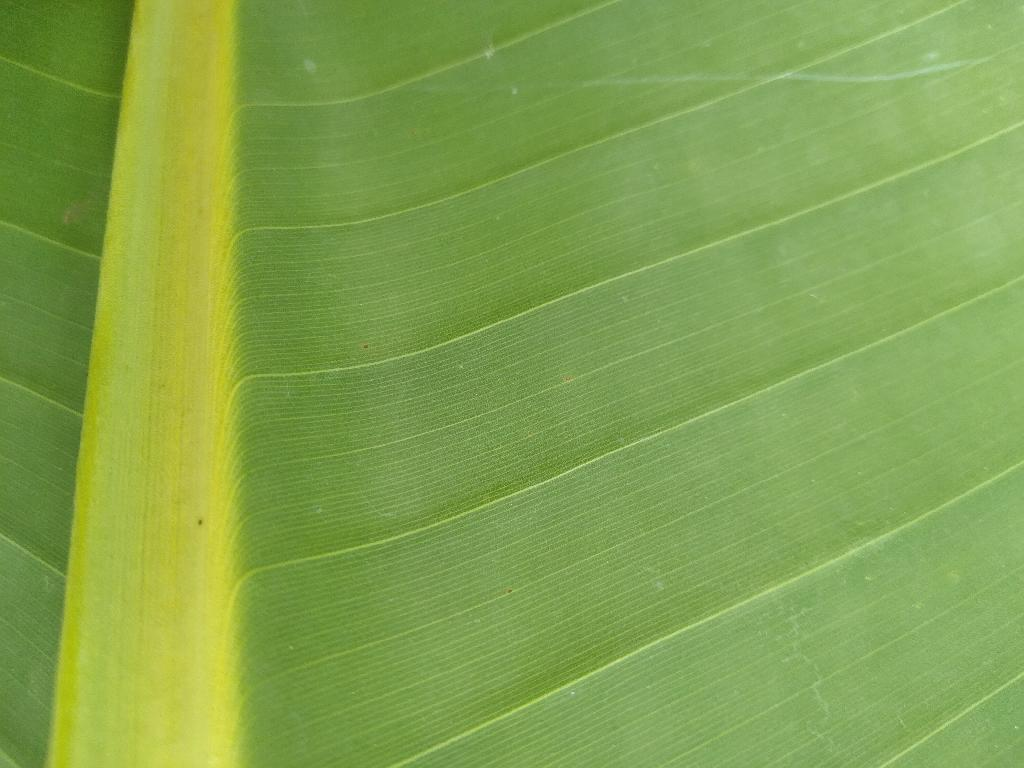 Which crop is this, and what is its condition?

banana, healthy
